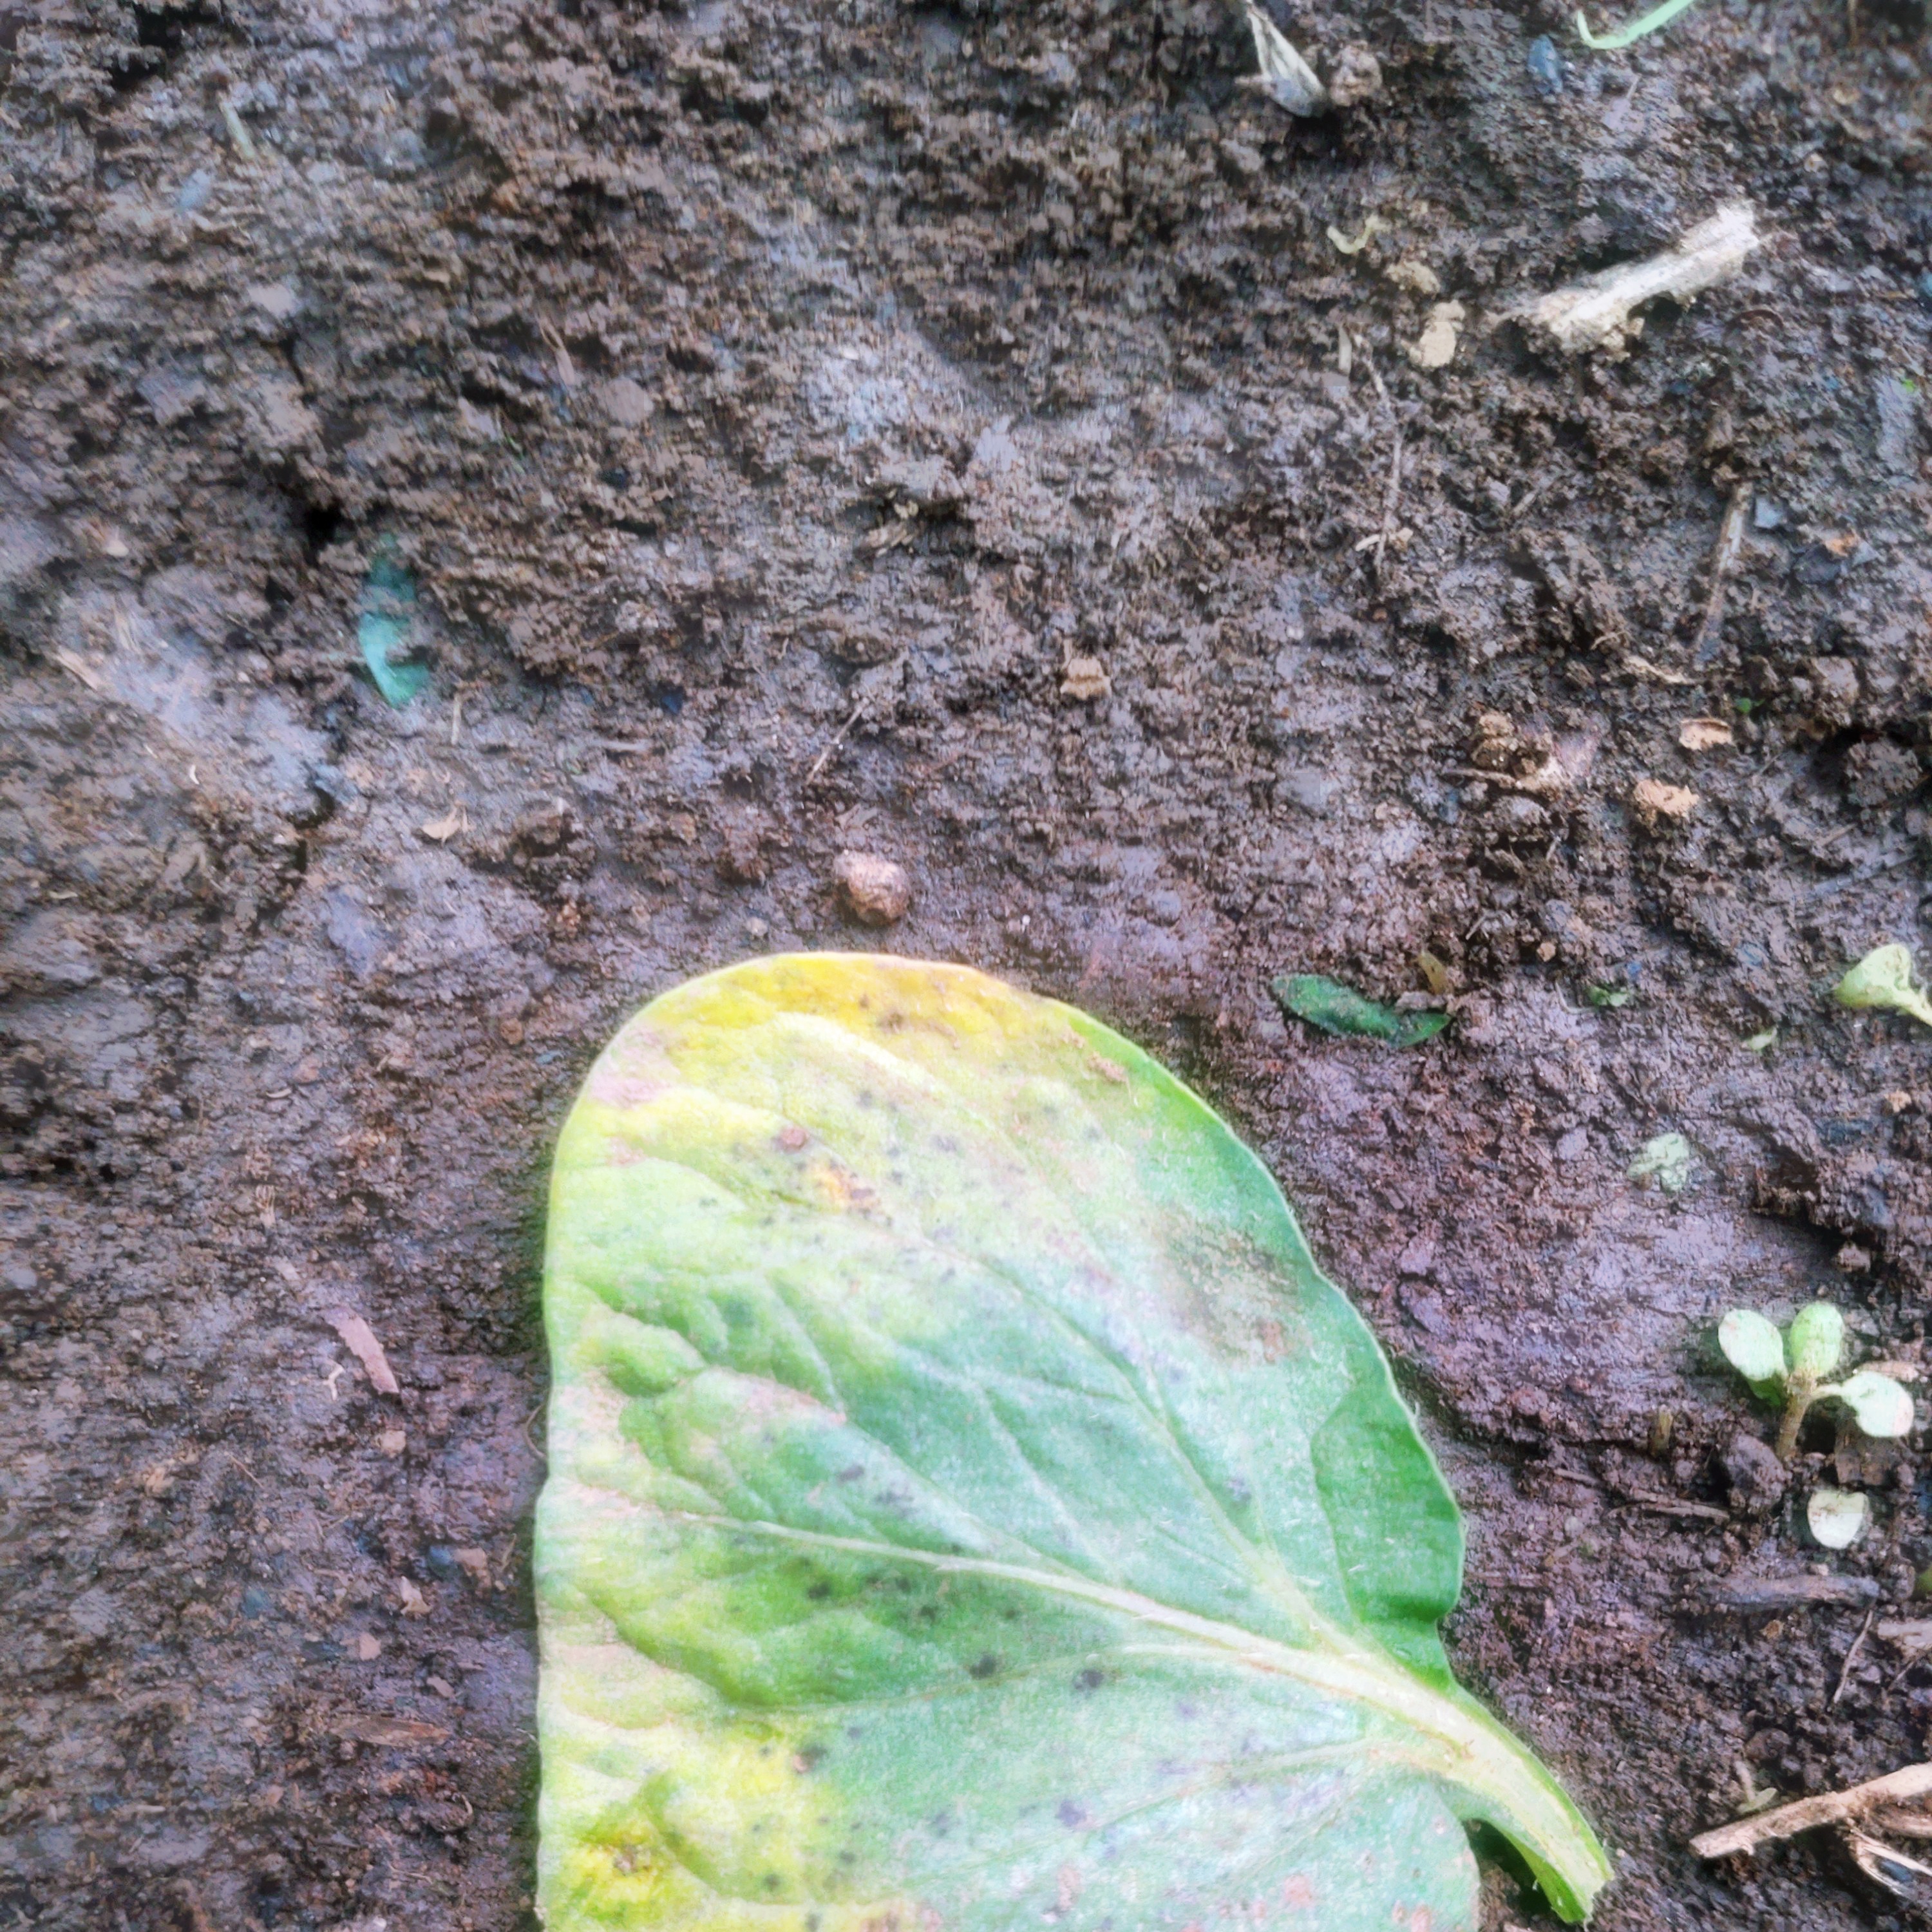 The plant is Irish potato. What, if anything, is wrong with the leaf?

late blight
